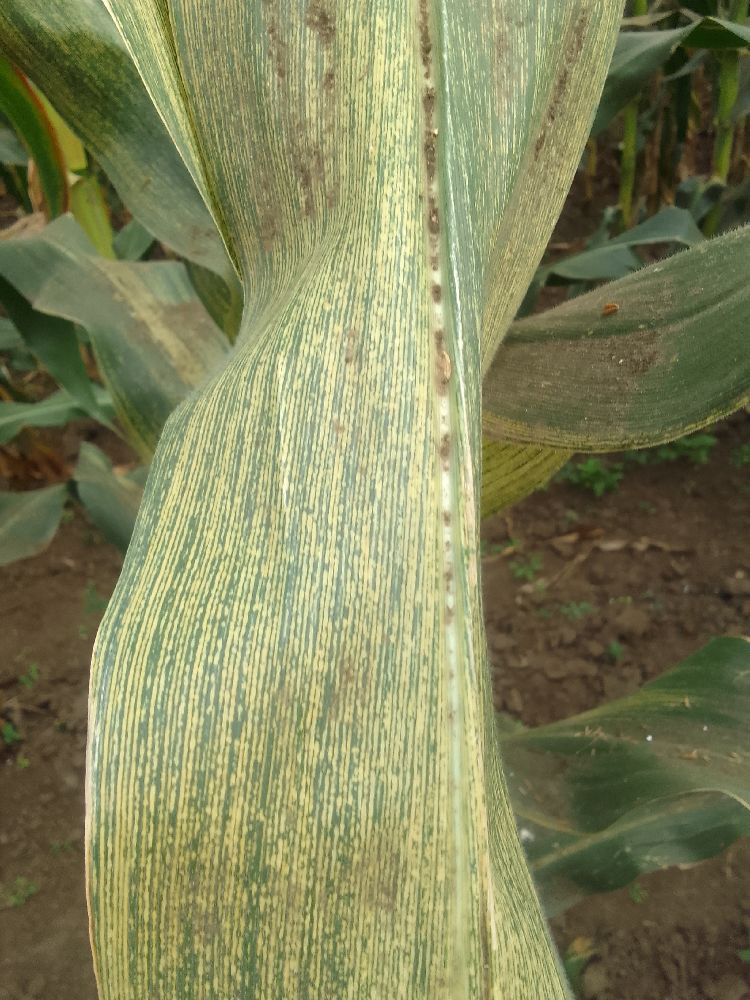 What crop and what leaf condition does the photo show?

maize, maize streak virus
